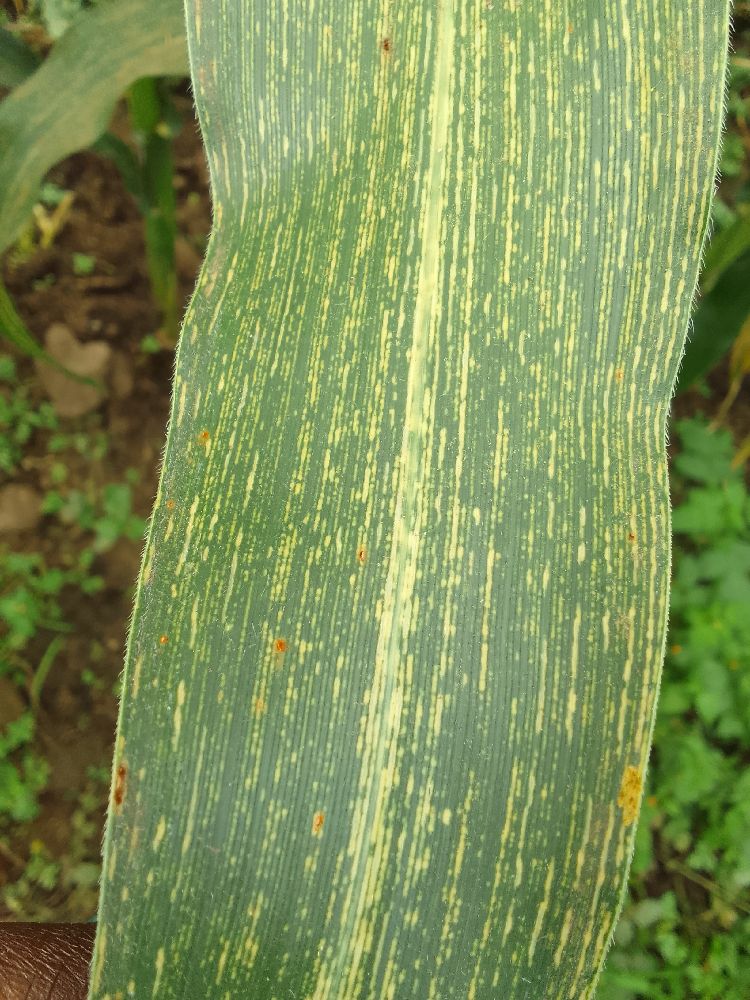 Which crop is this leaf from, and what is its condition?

maize, maize streak virus
